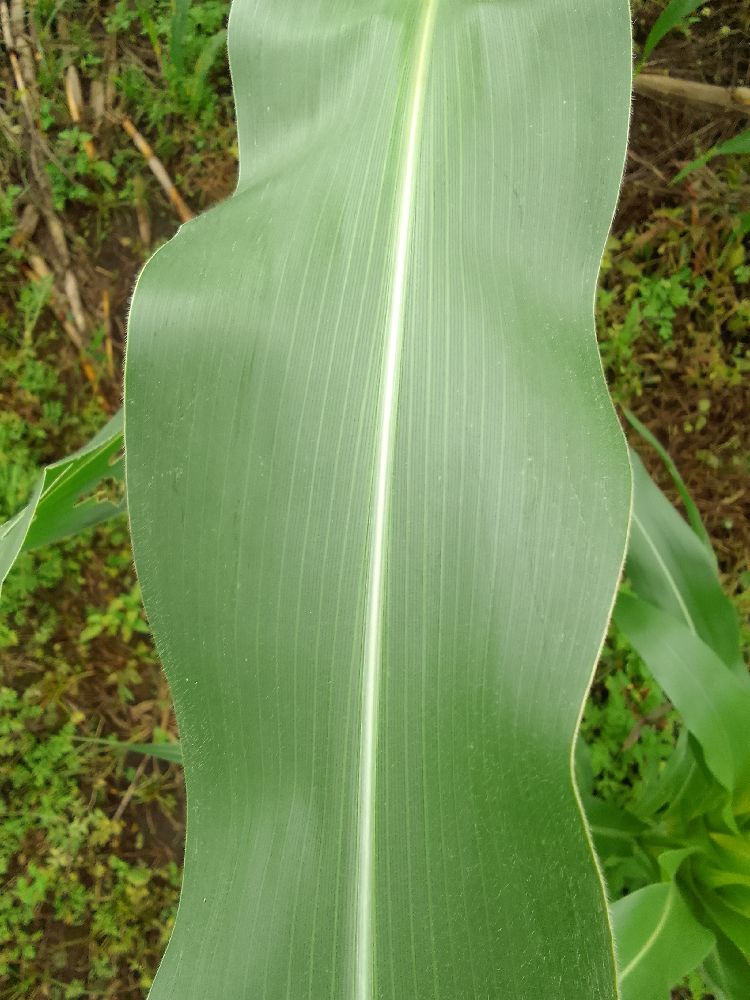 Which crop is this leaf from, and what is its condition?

maize, healthy
